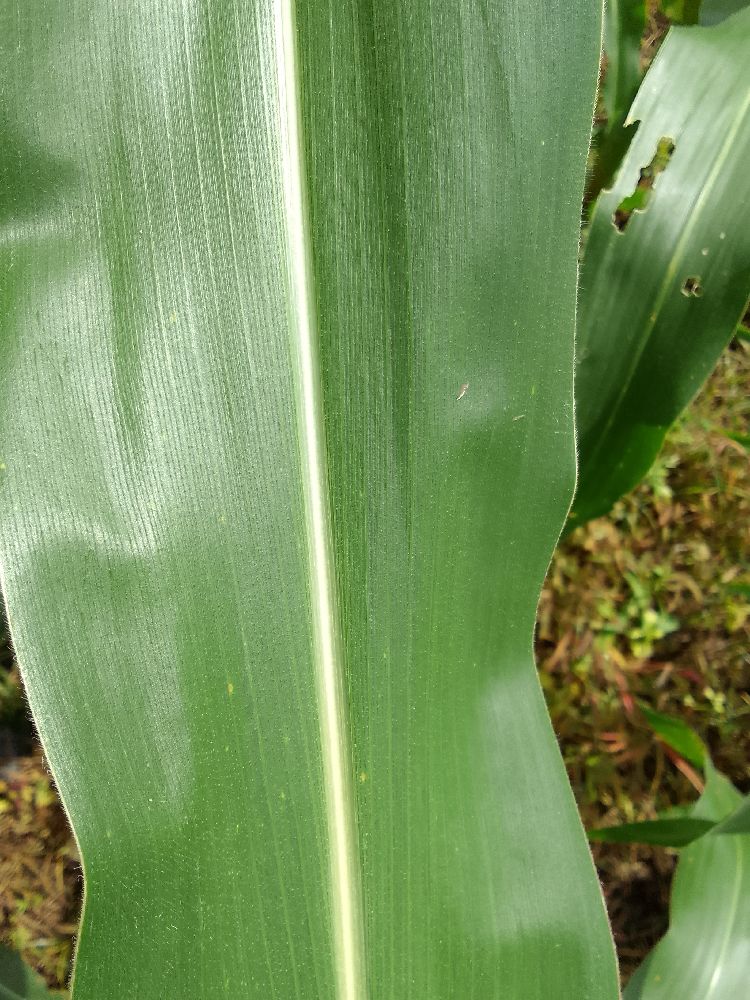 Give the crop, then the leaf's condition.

maize, healthy
